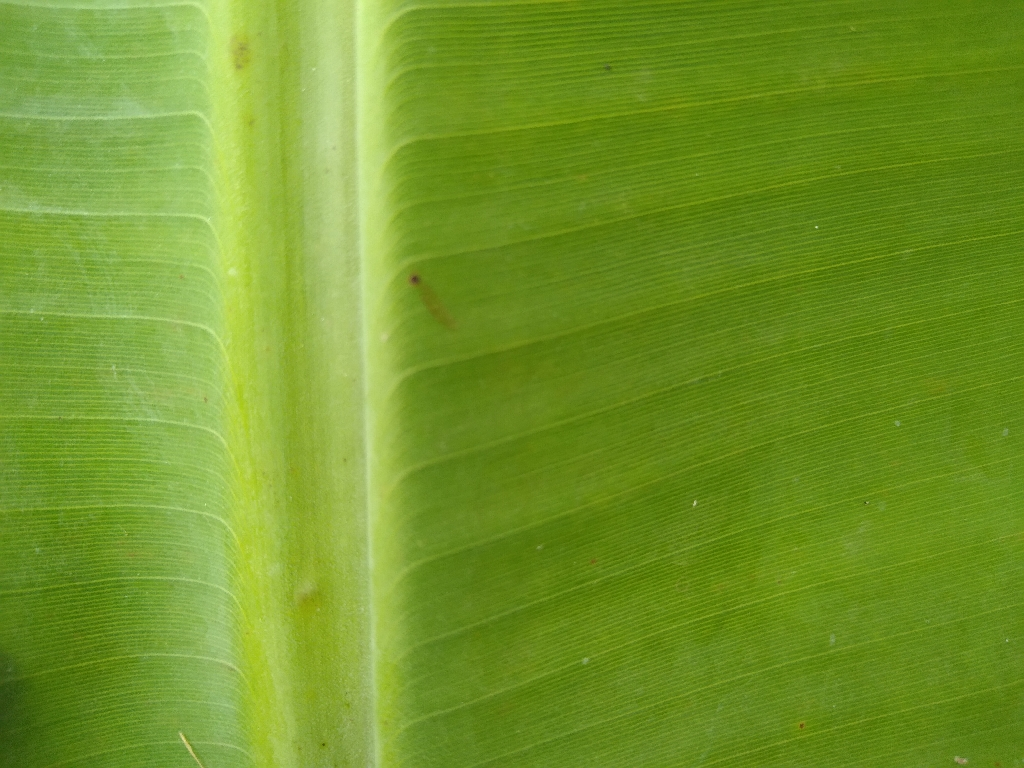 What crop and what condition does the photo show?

banana, healthy
